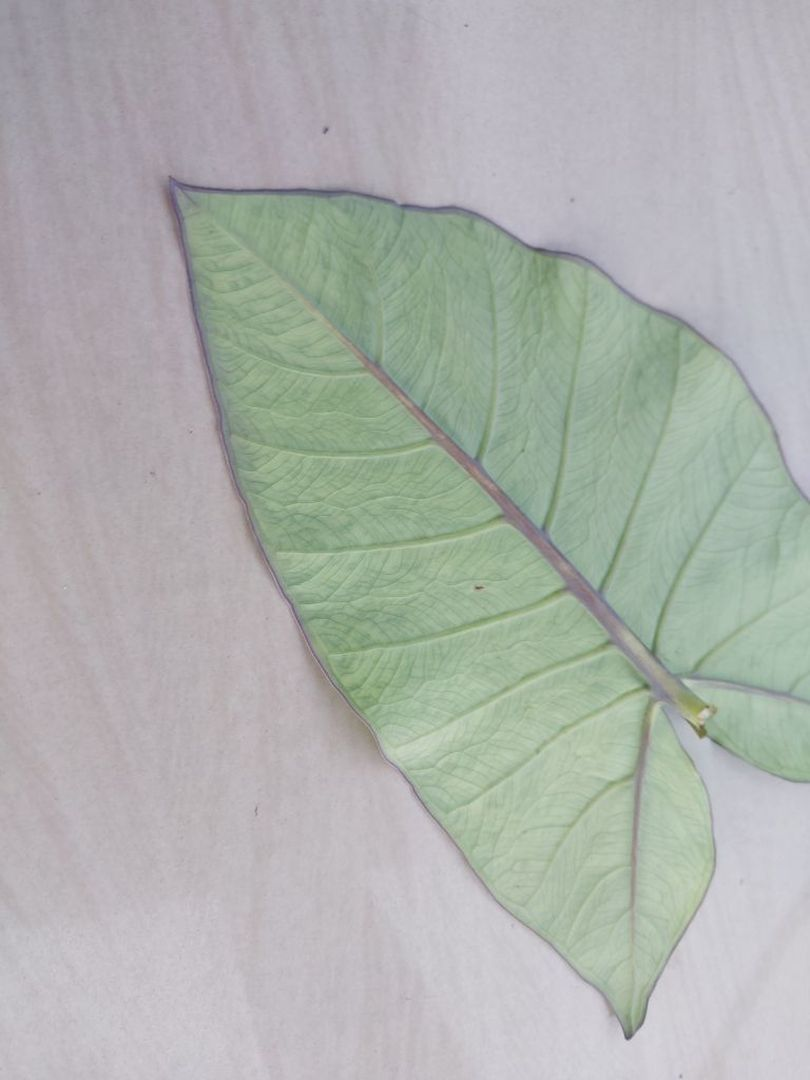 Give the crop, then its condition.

taro, mosaic
